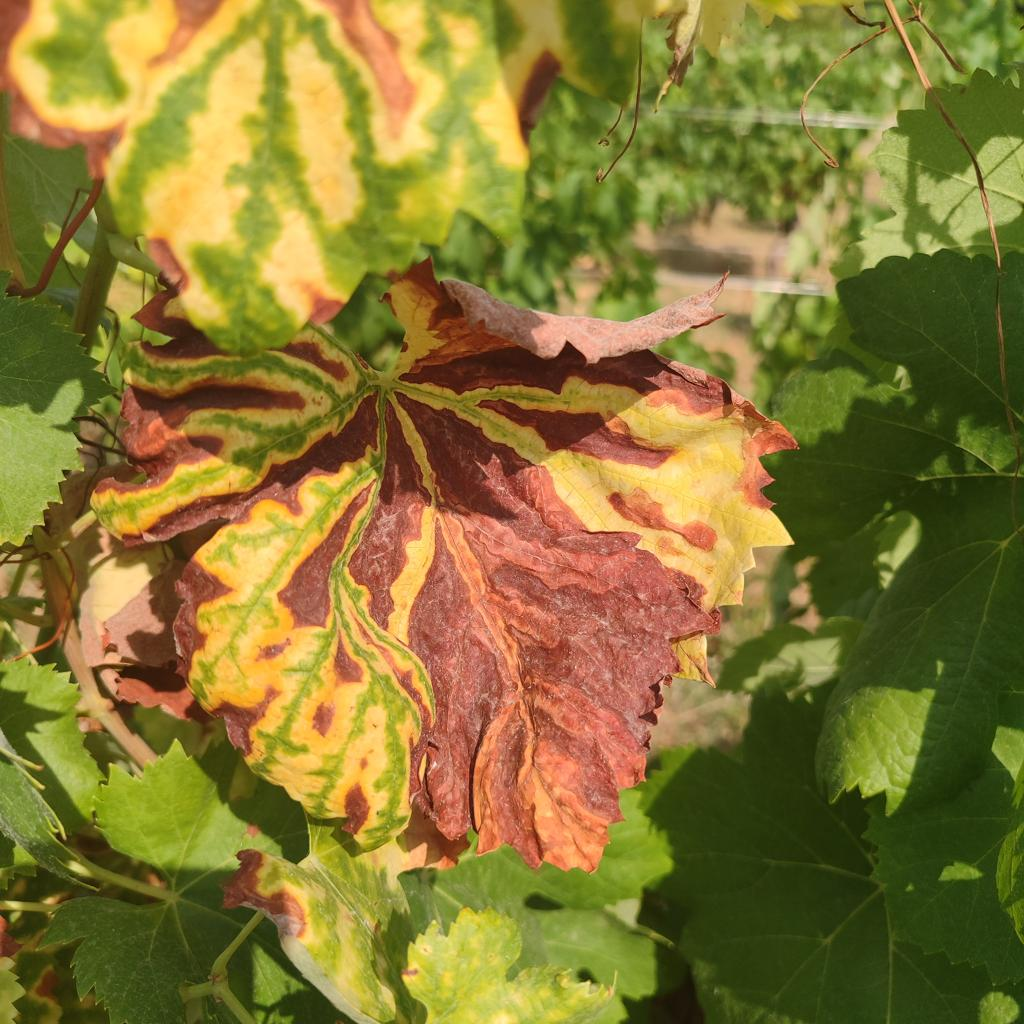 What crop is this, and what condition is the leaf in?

grapevine, esca complex
